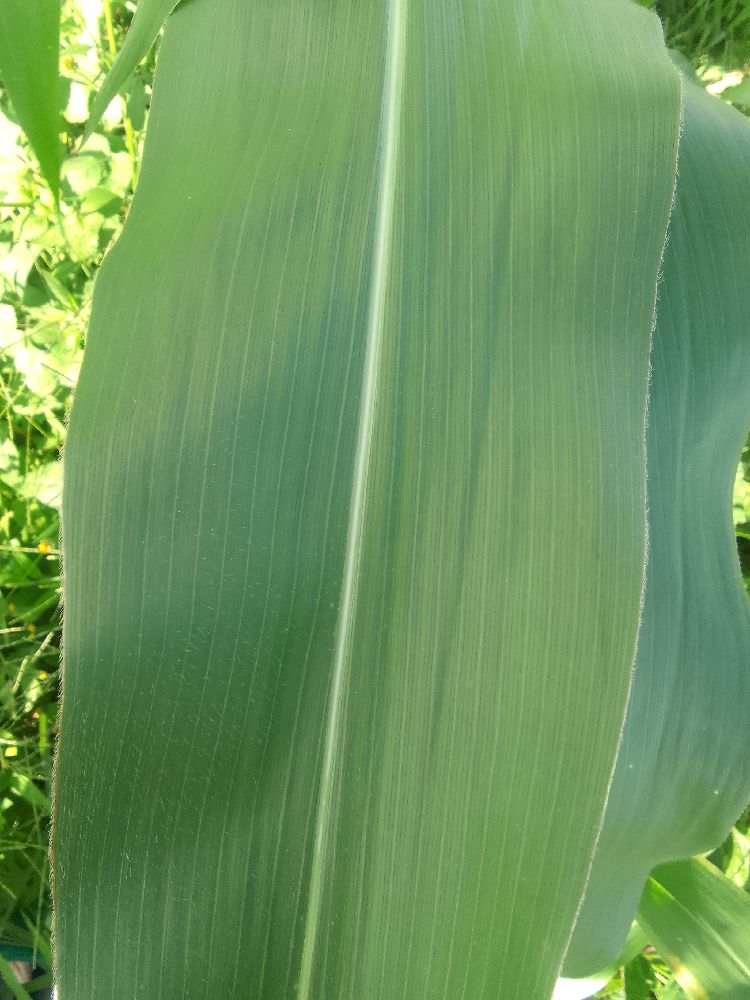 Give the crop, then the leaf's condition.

maize, healthy
